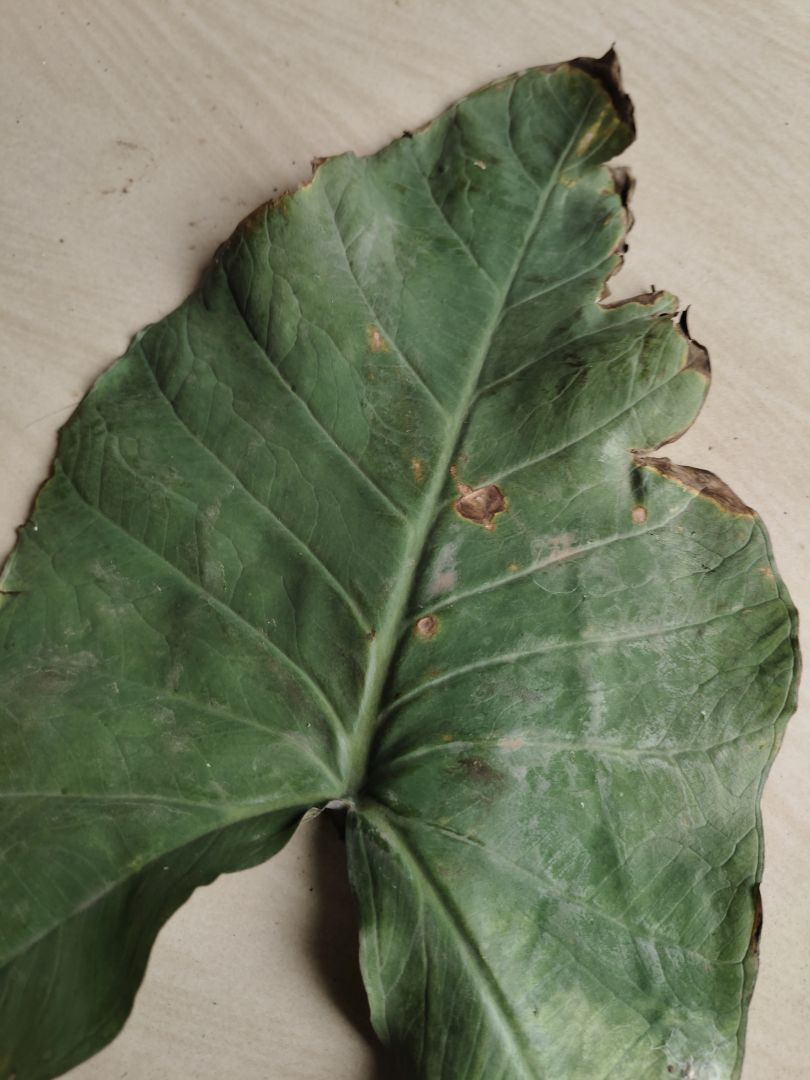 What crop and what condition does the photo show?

taro, leaf blight
